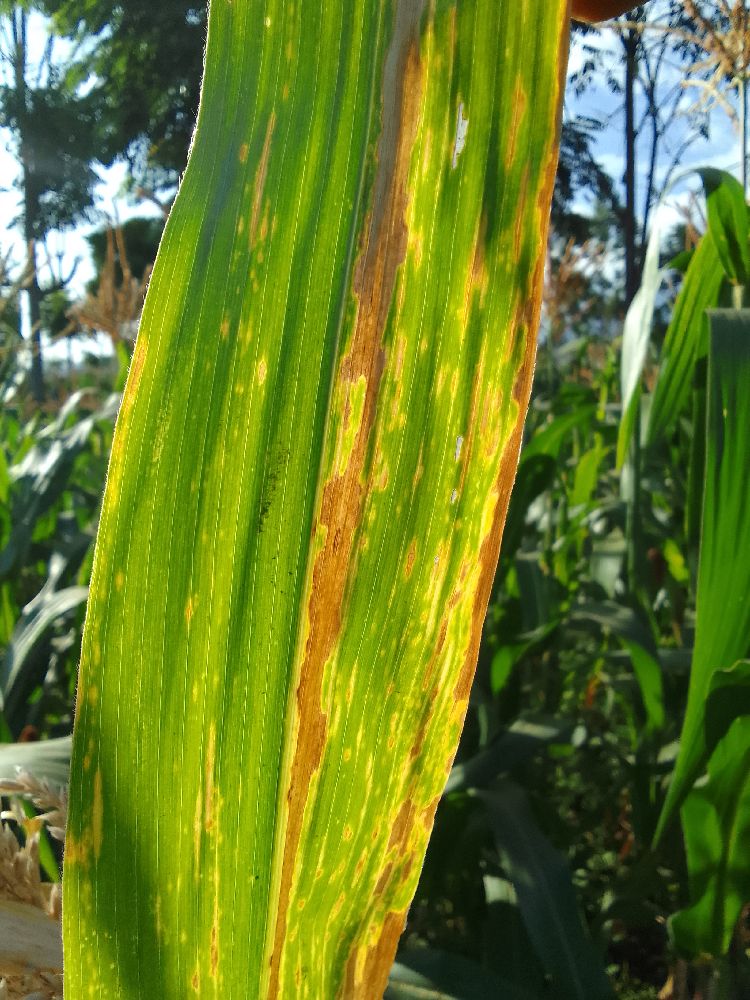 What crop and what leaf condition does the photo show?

maize, maize lethal necrosis
